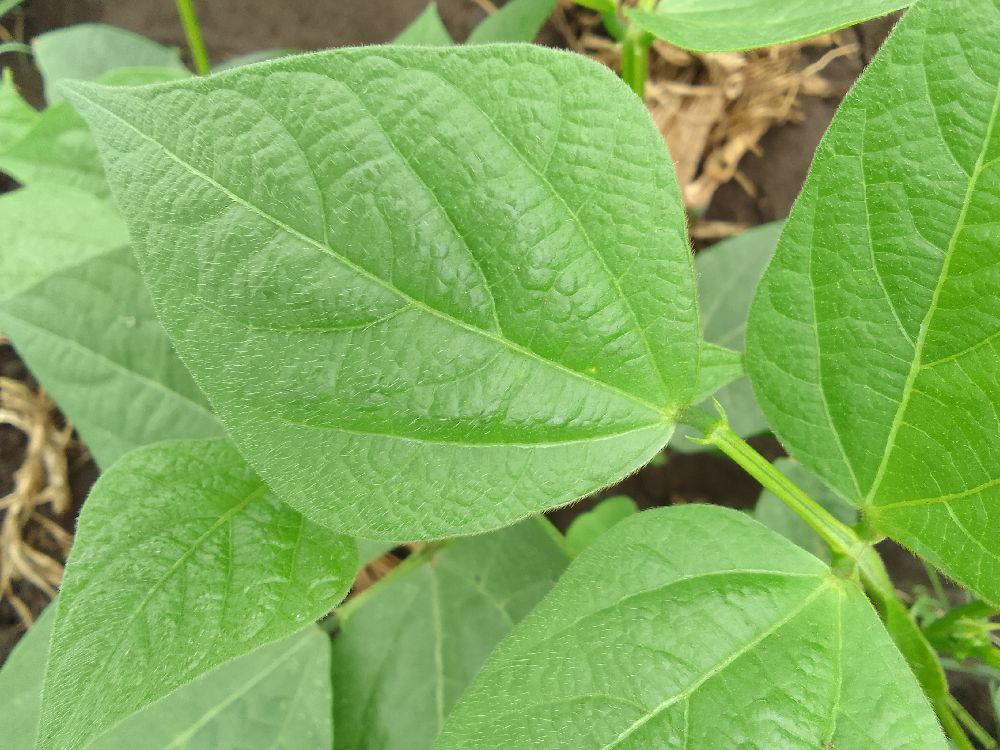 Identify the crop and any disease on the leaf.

common bean, healthy
